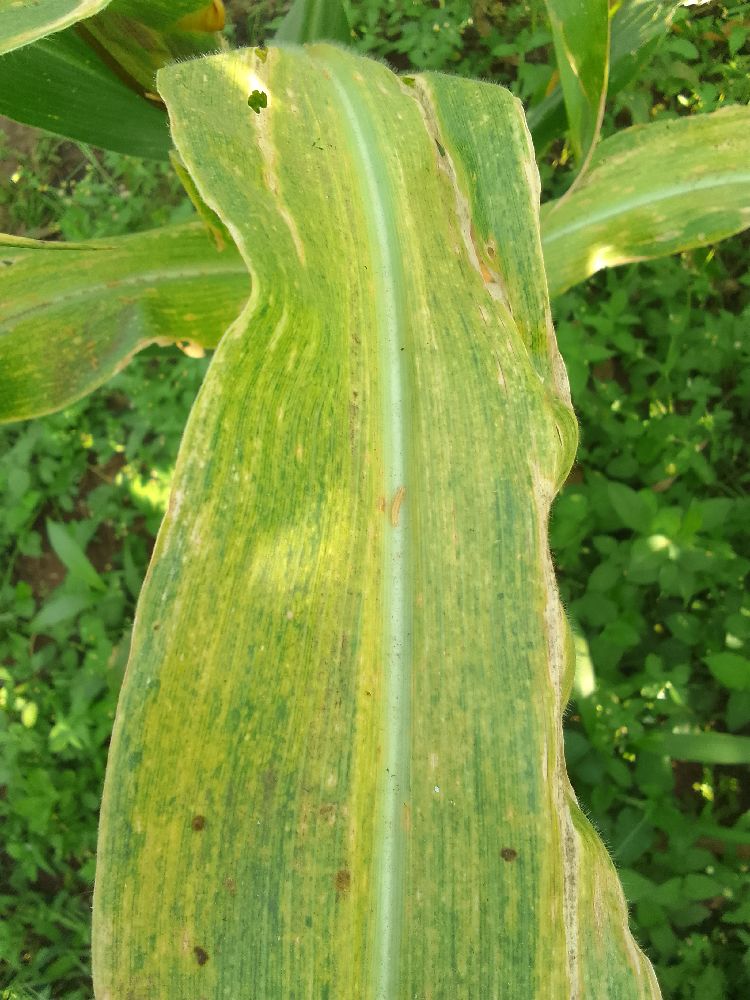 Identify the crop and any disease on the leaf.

maize, maize lethal necrosis
